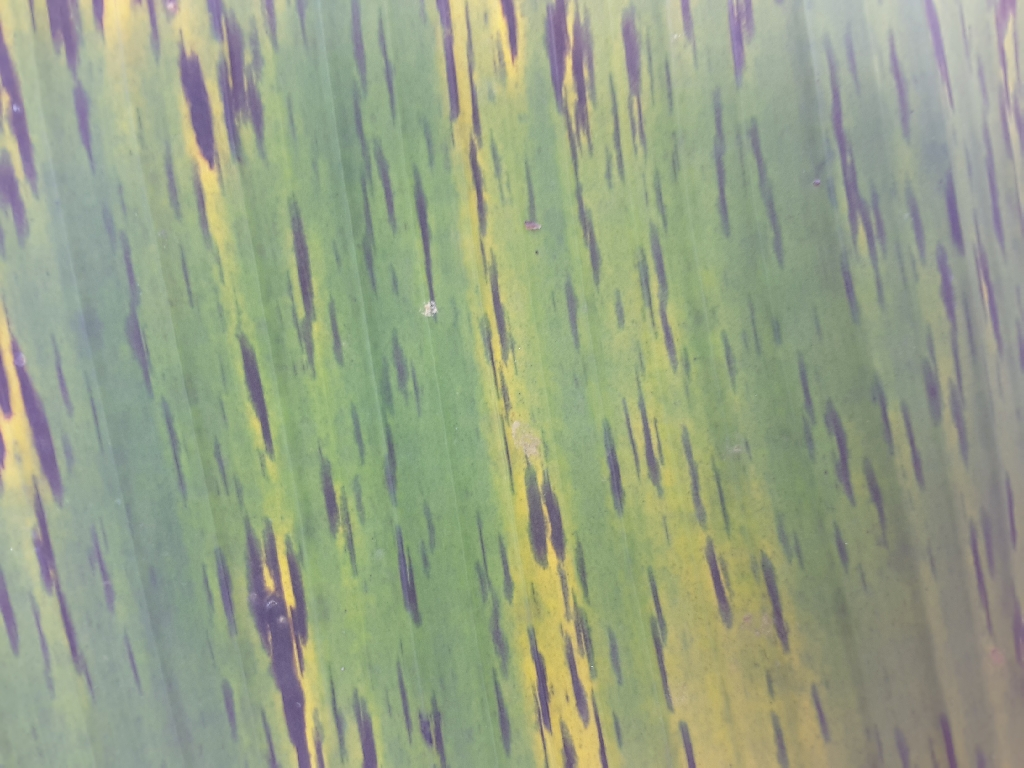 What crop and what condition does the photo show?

banana, black sigatoka
